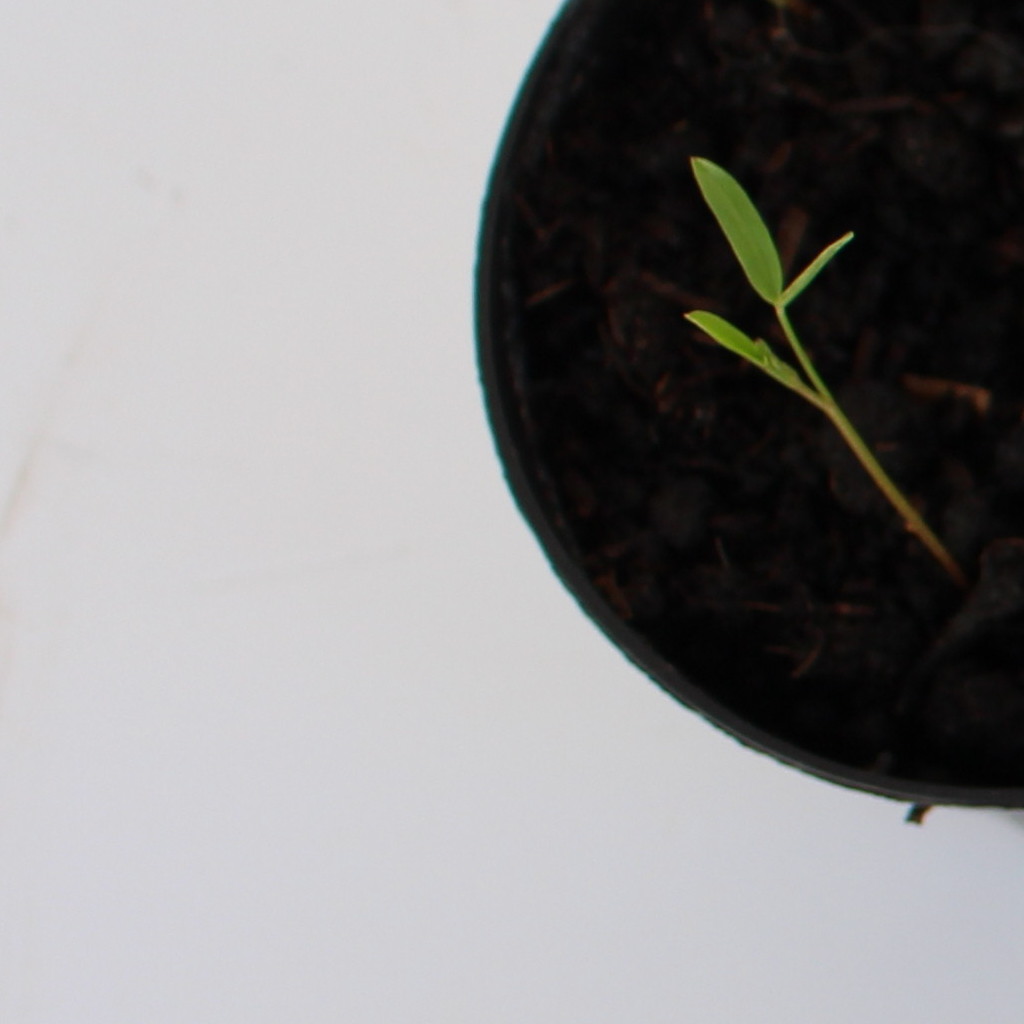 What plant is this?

Vicia sativa
